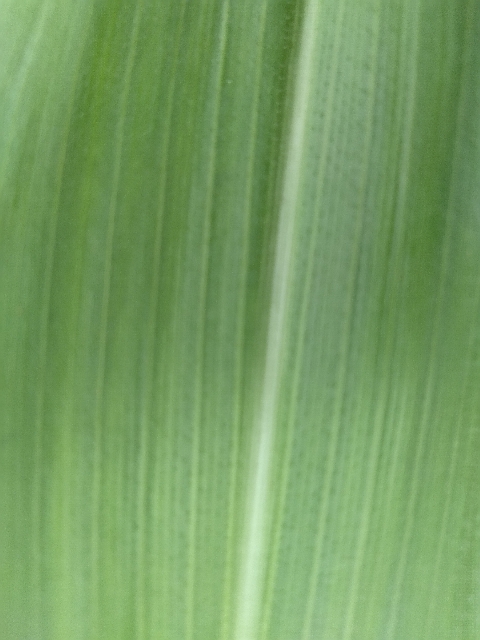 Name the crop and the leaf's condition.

maize, healthy
